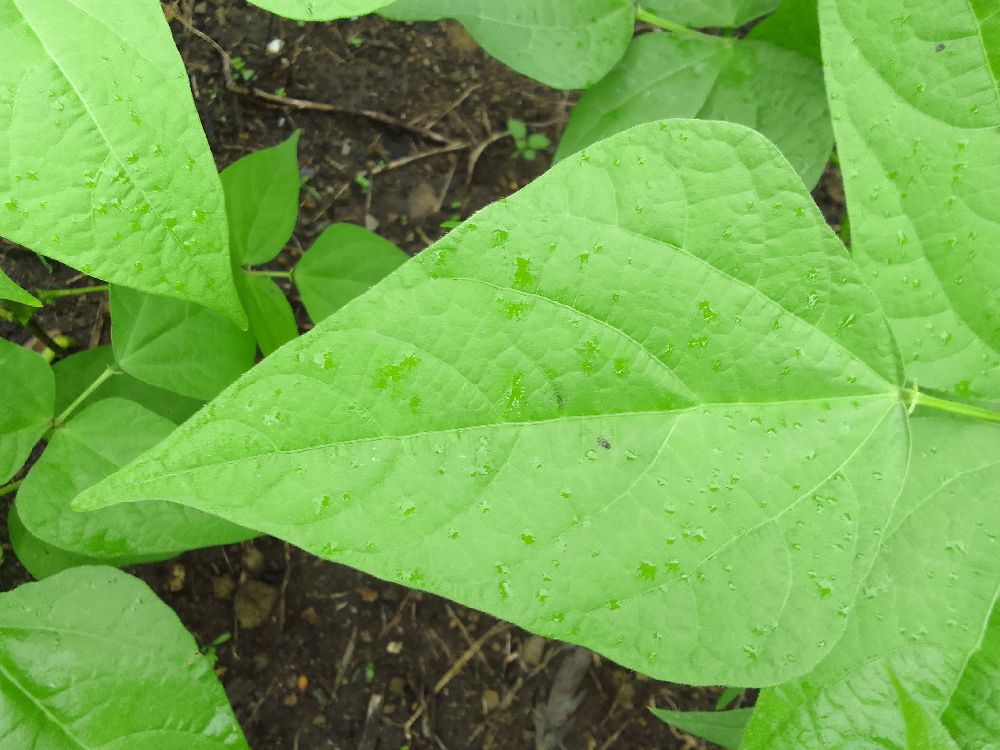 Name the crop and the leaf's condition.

common bean, healthy
